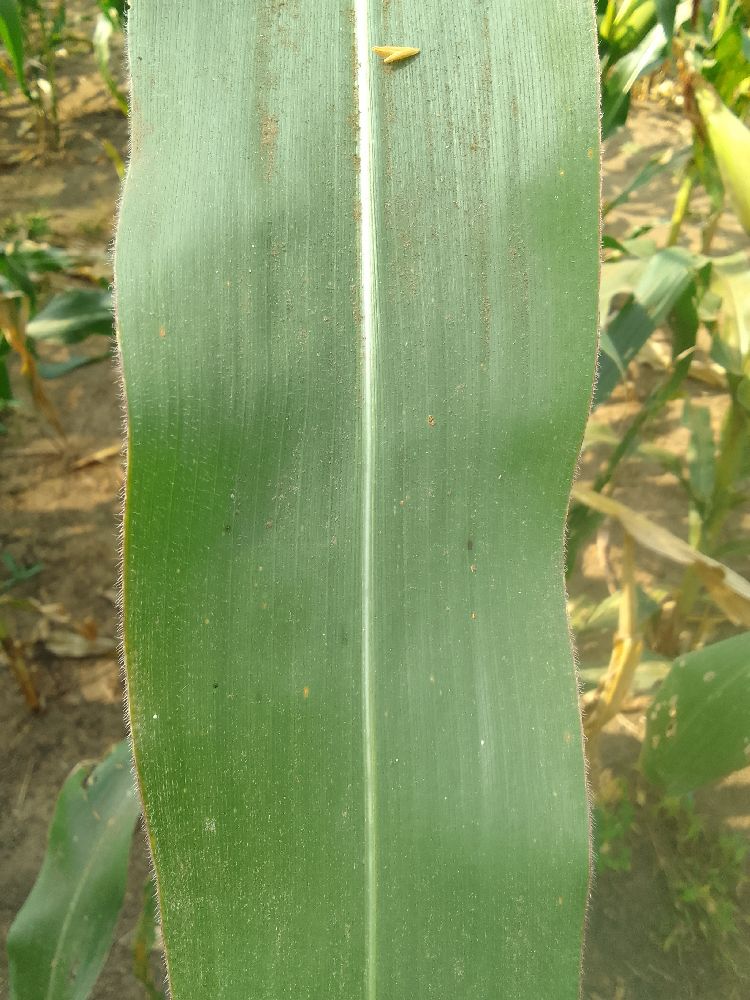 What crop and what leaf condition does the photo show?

maize, healthy
